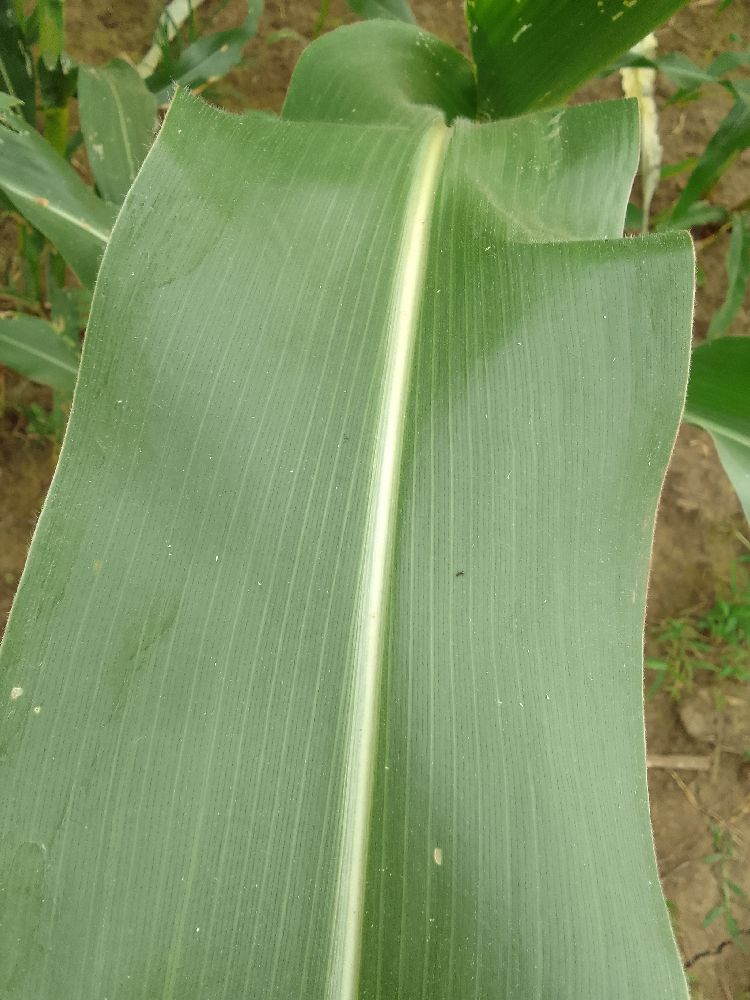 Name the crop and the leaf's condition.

maize, healthy
